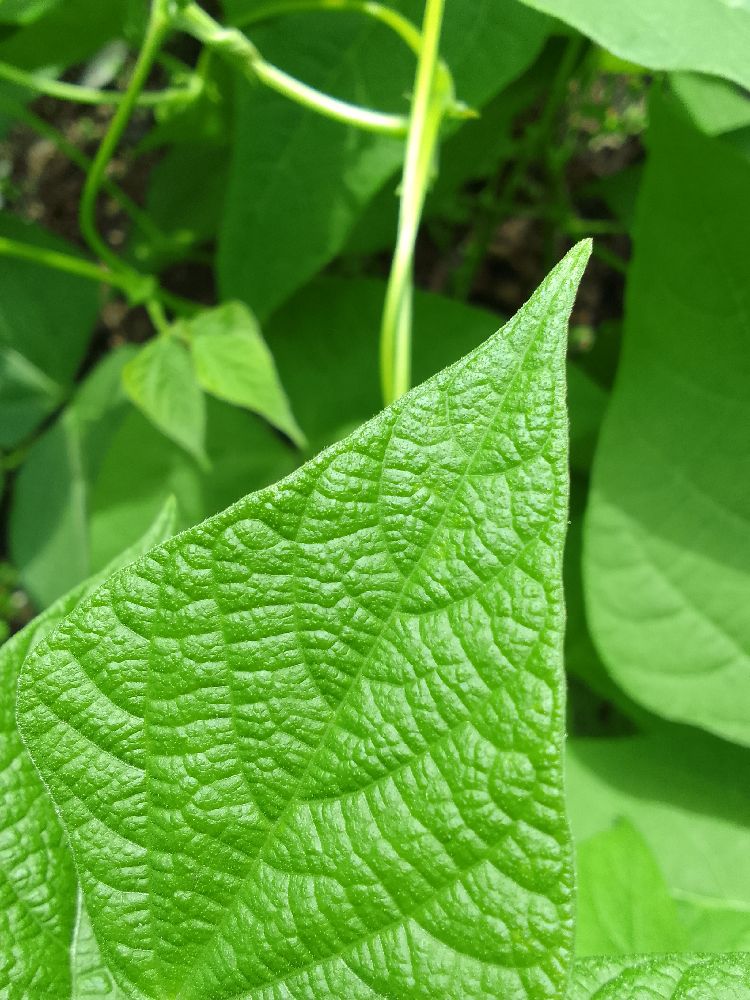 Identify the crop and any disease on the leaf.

common bean, healthy
